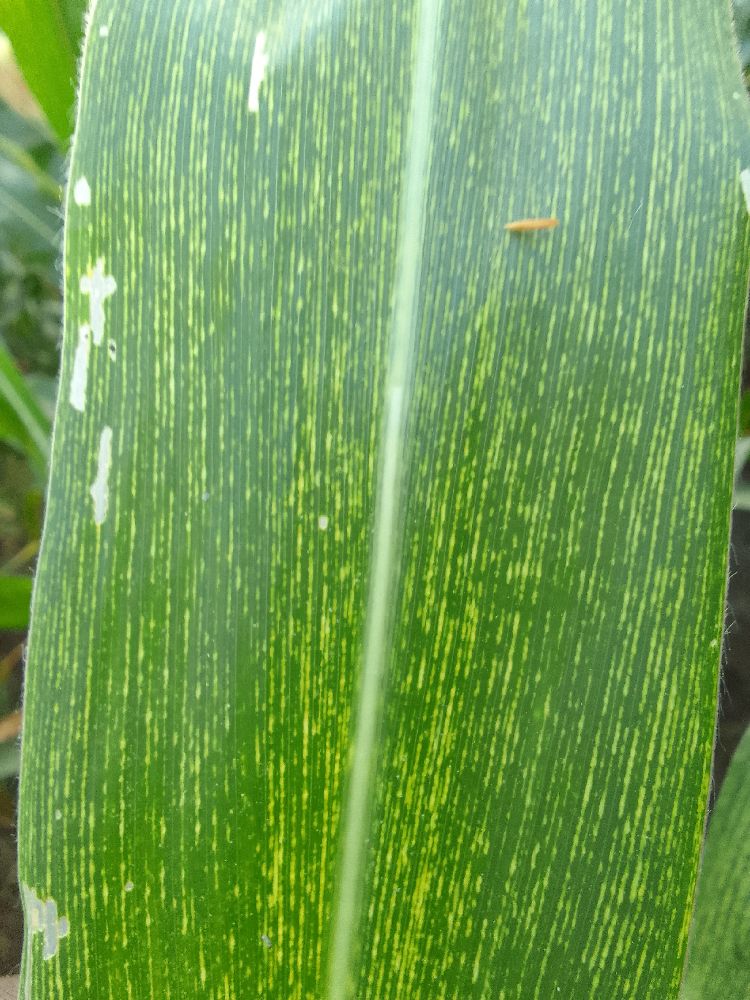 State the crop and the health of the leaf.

maize, maize streak virus
